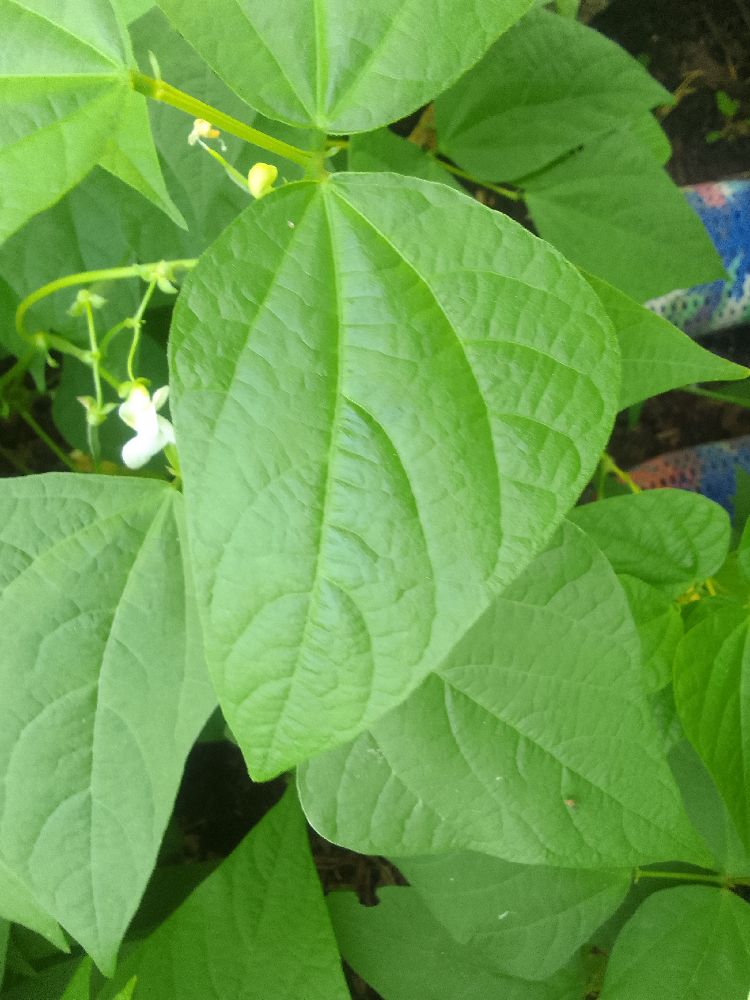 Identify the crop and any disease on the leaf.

common bean, healthy
